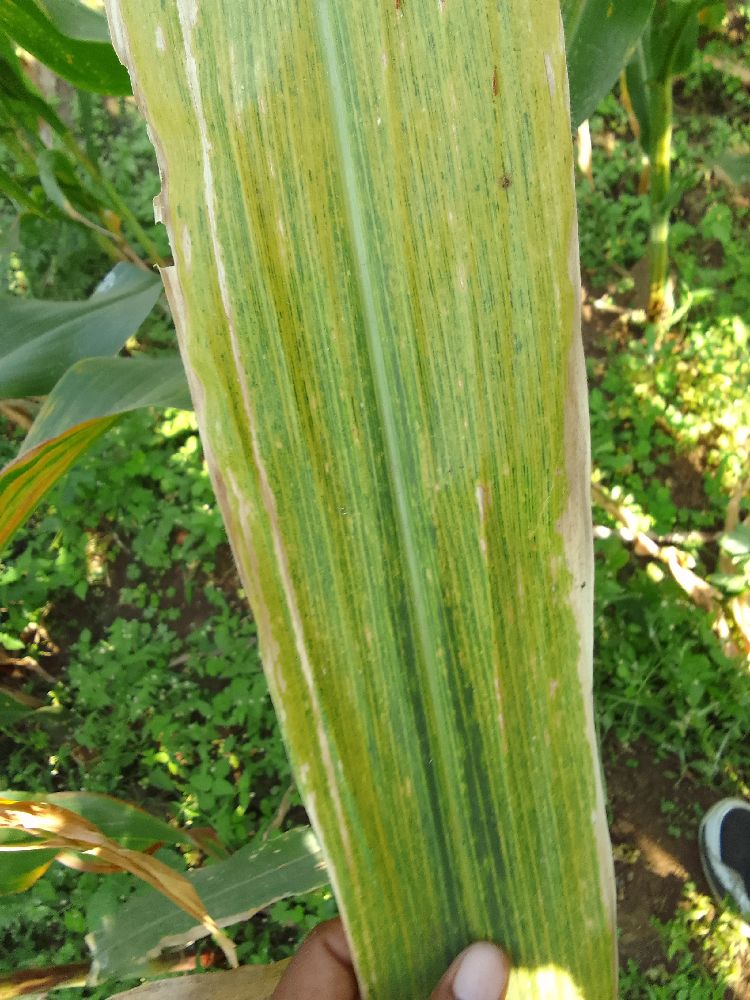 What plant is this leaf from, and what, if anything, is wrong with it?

maize, maize lethal necrosis
